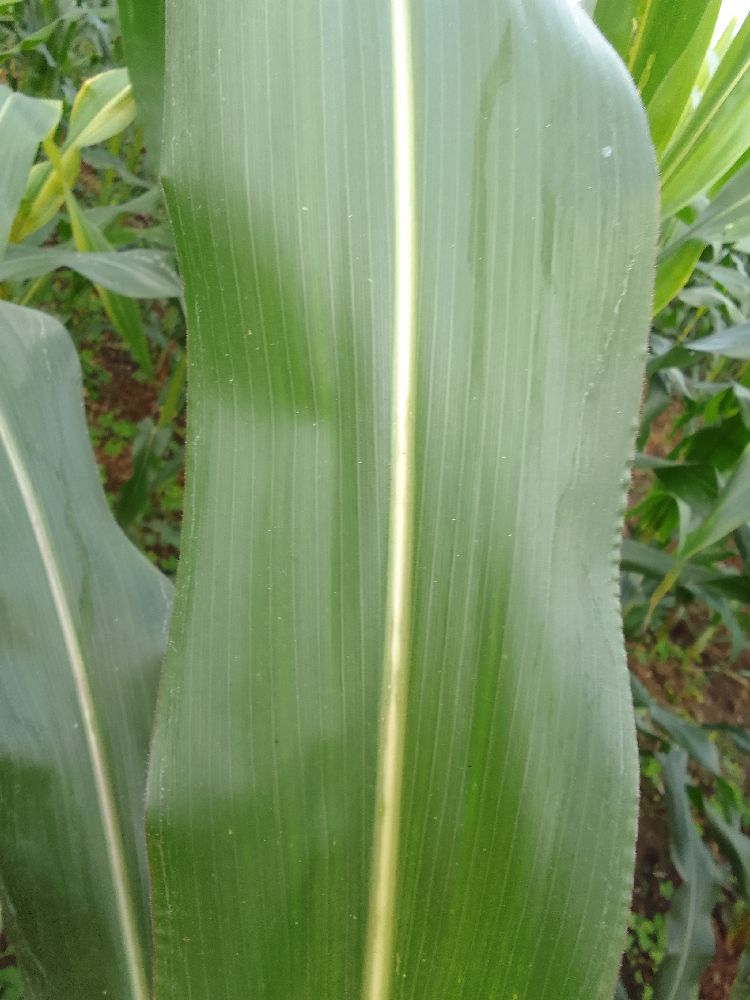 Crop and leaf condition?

maize, healthy
